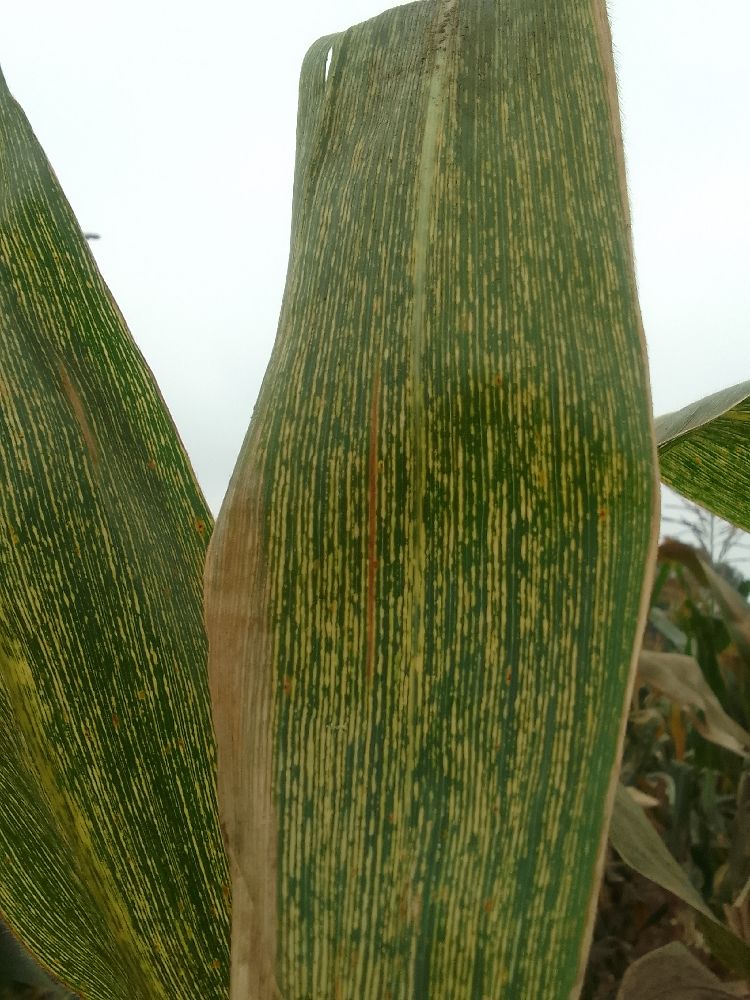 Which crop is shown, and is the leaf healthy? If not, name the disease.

maize, maize streak virus
